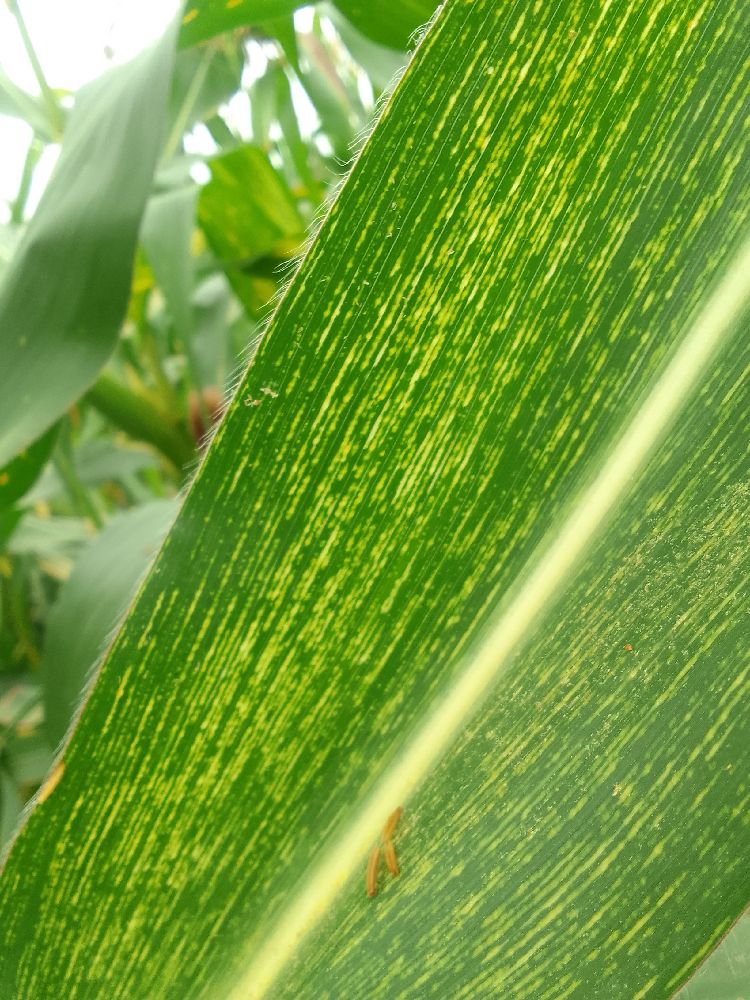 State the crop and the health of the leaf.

maize, maize streak virus
